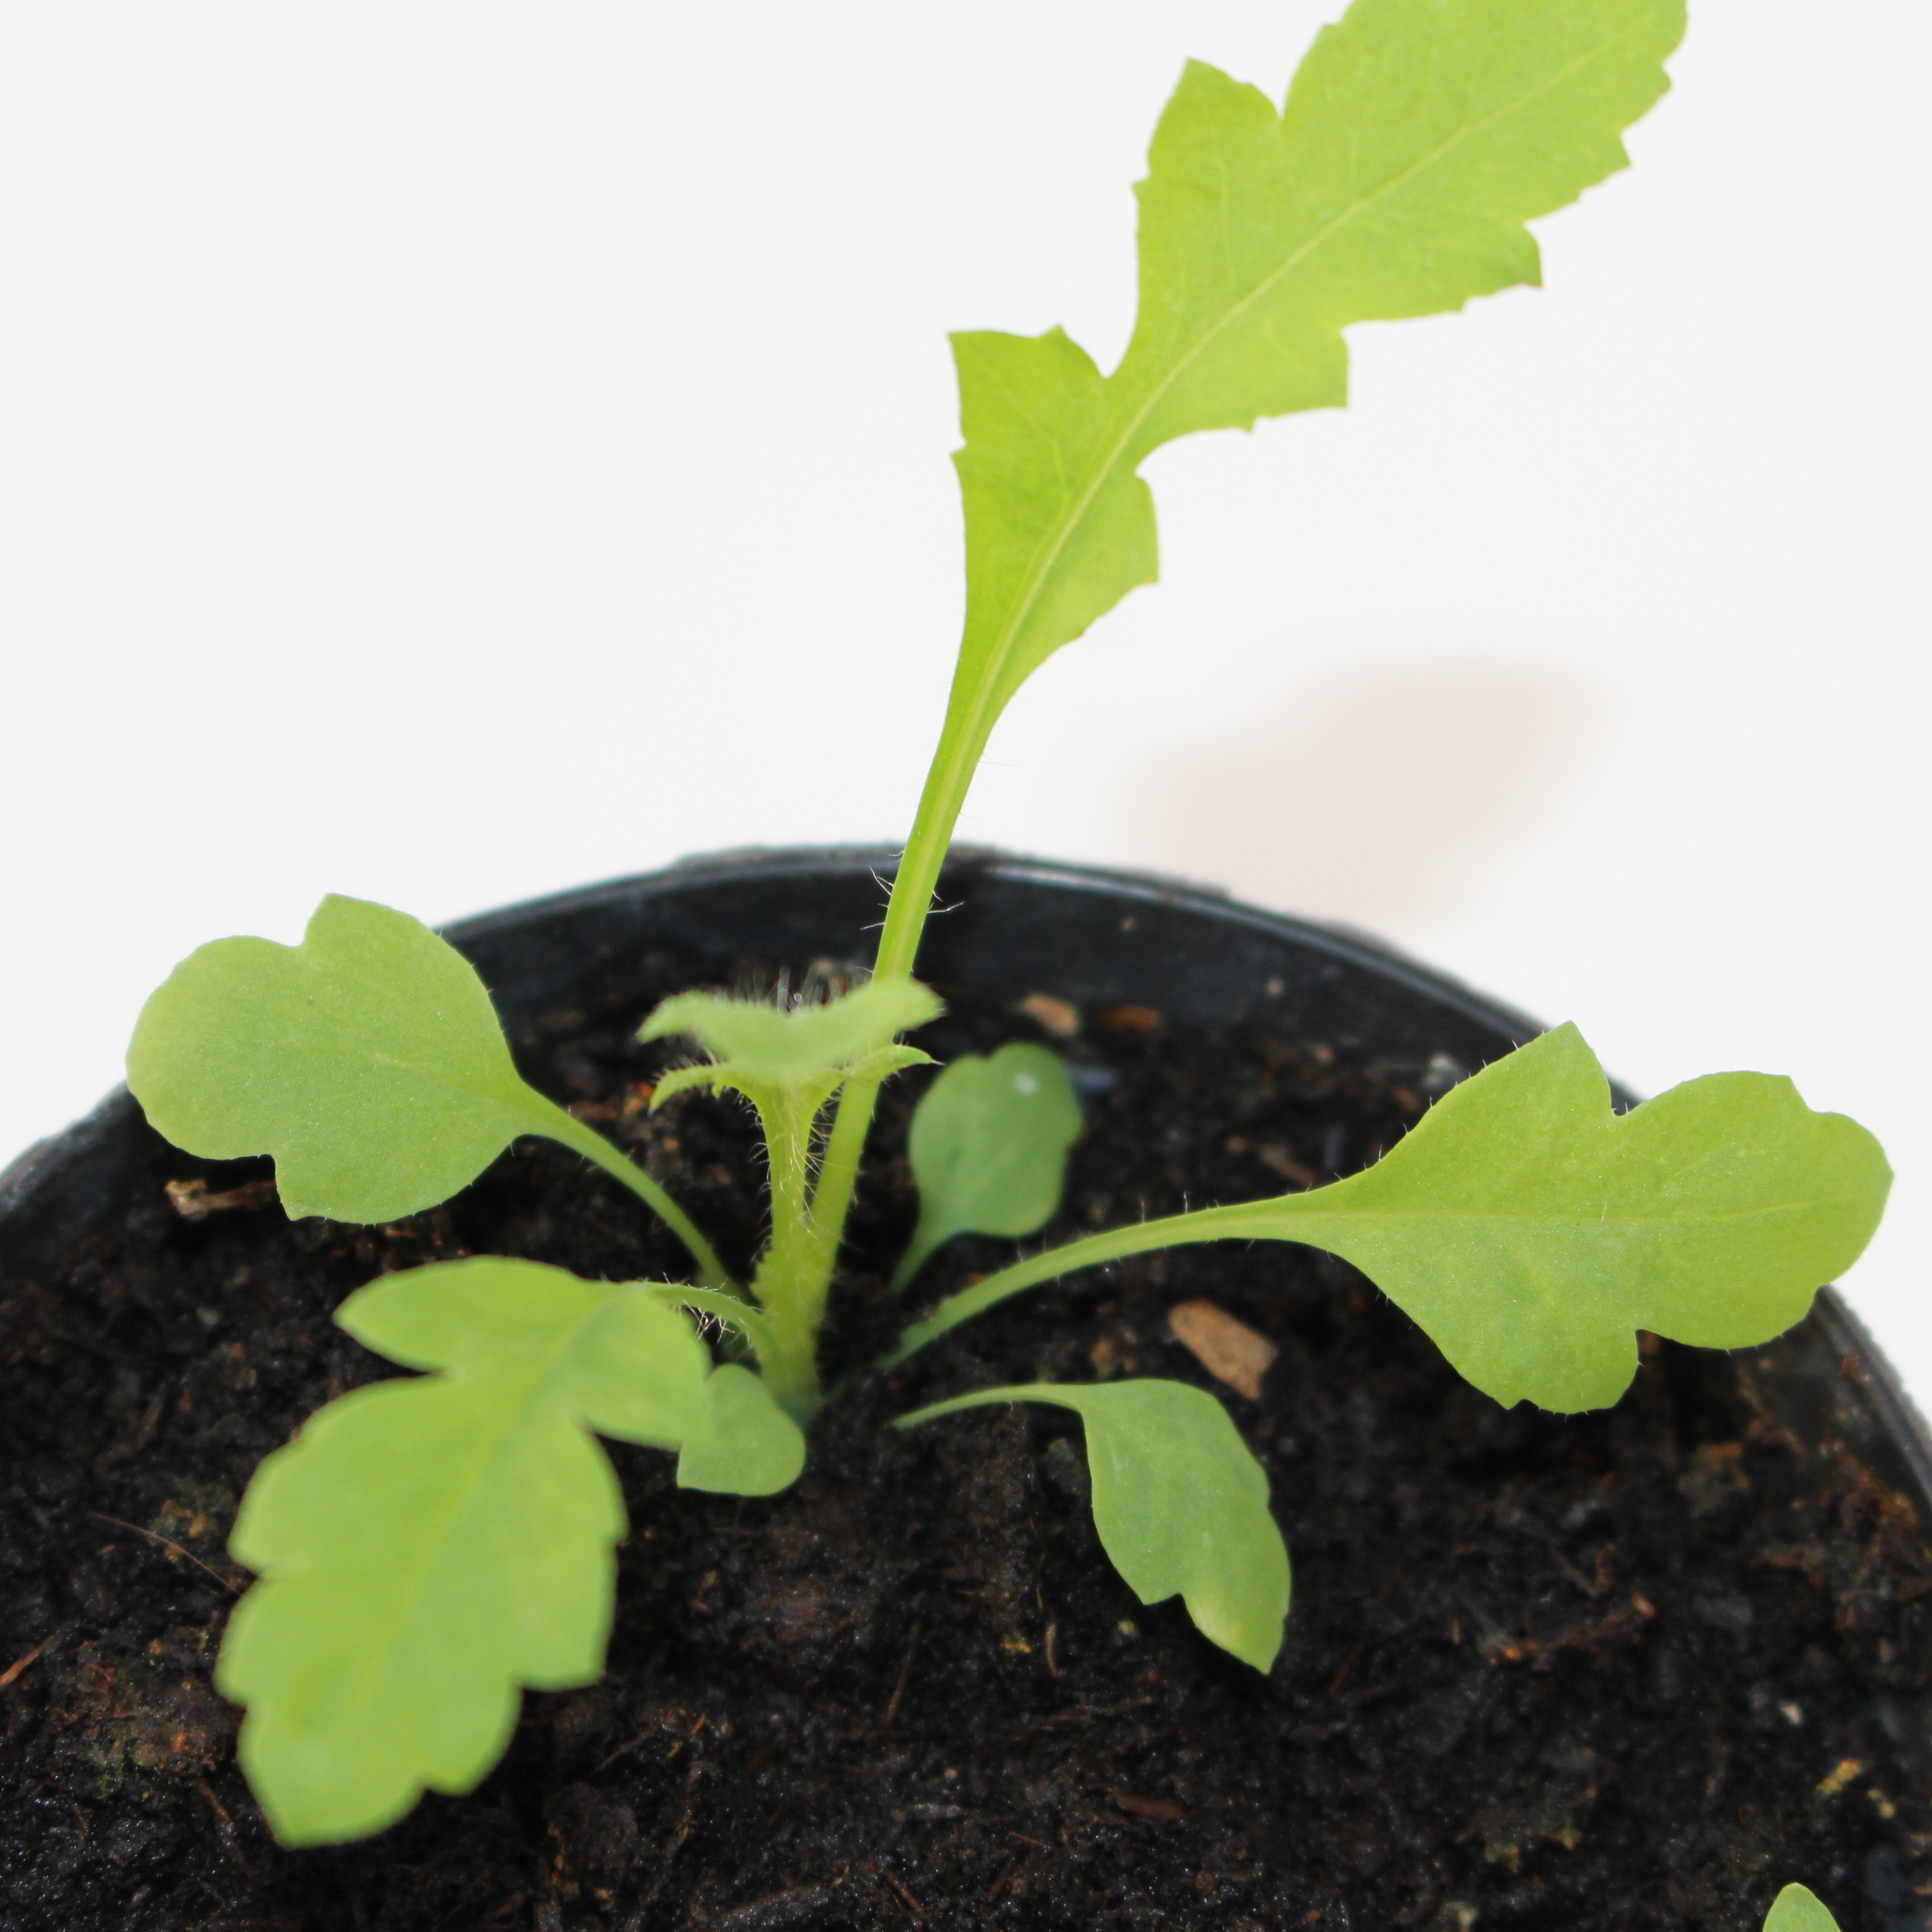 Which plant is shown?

Papaver rhoeas
